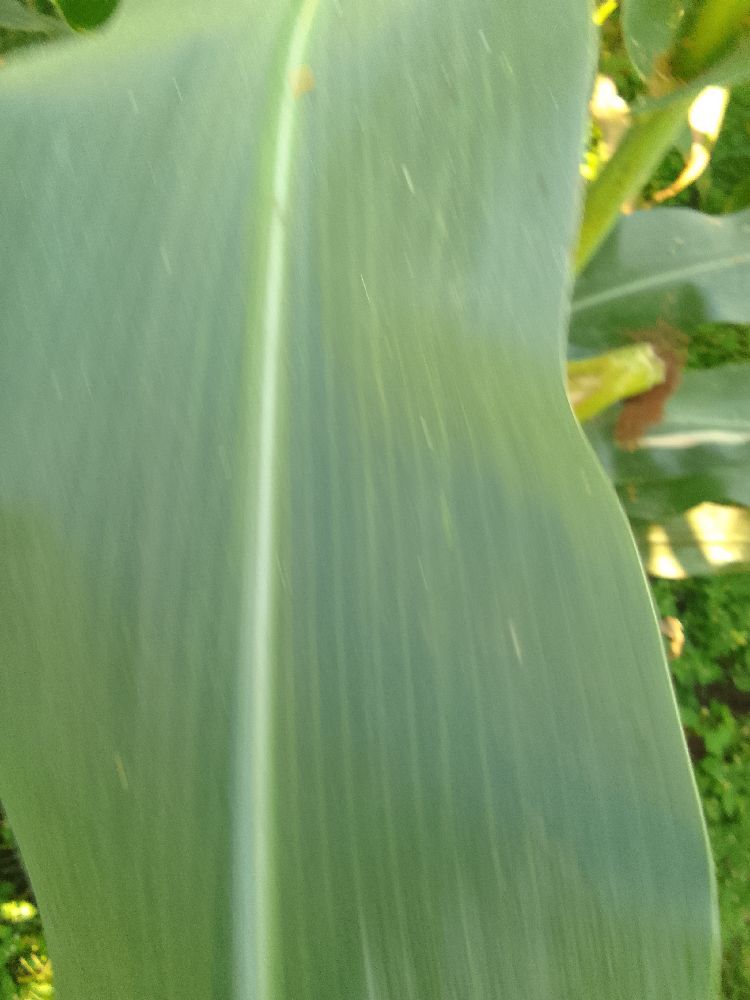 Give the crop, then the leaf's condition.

maize, healthy
